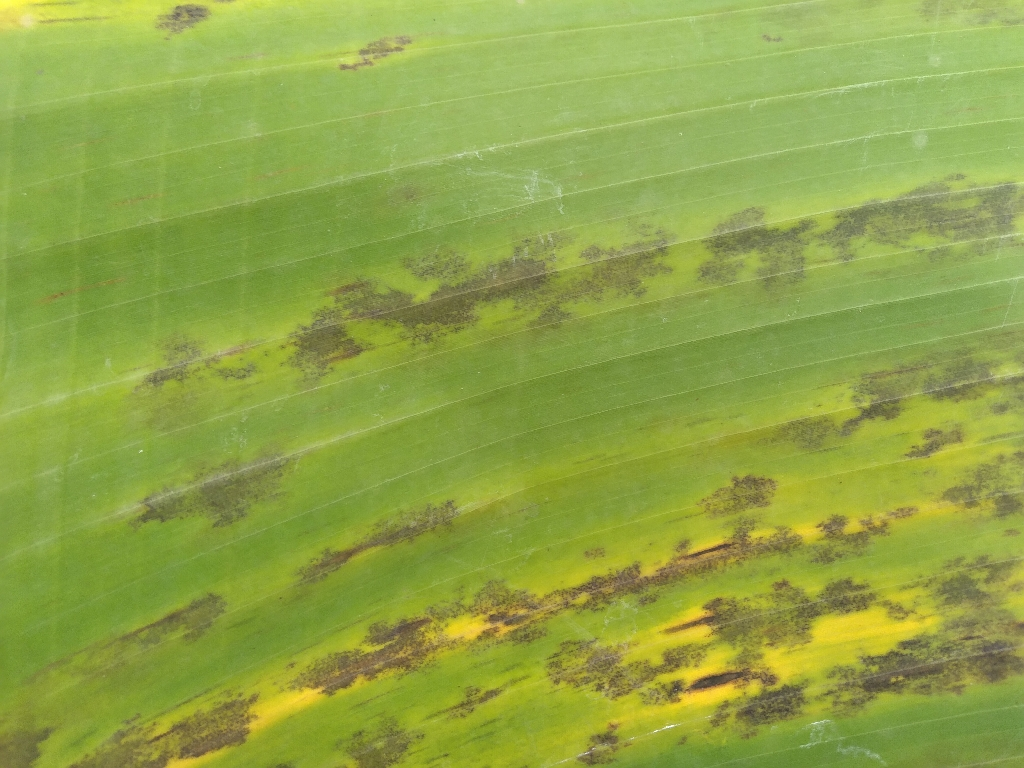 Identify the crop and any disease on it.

banana, black sigatoka
